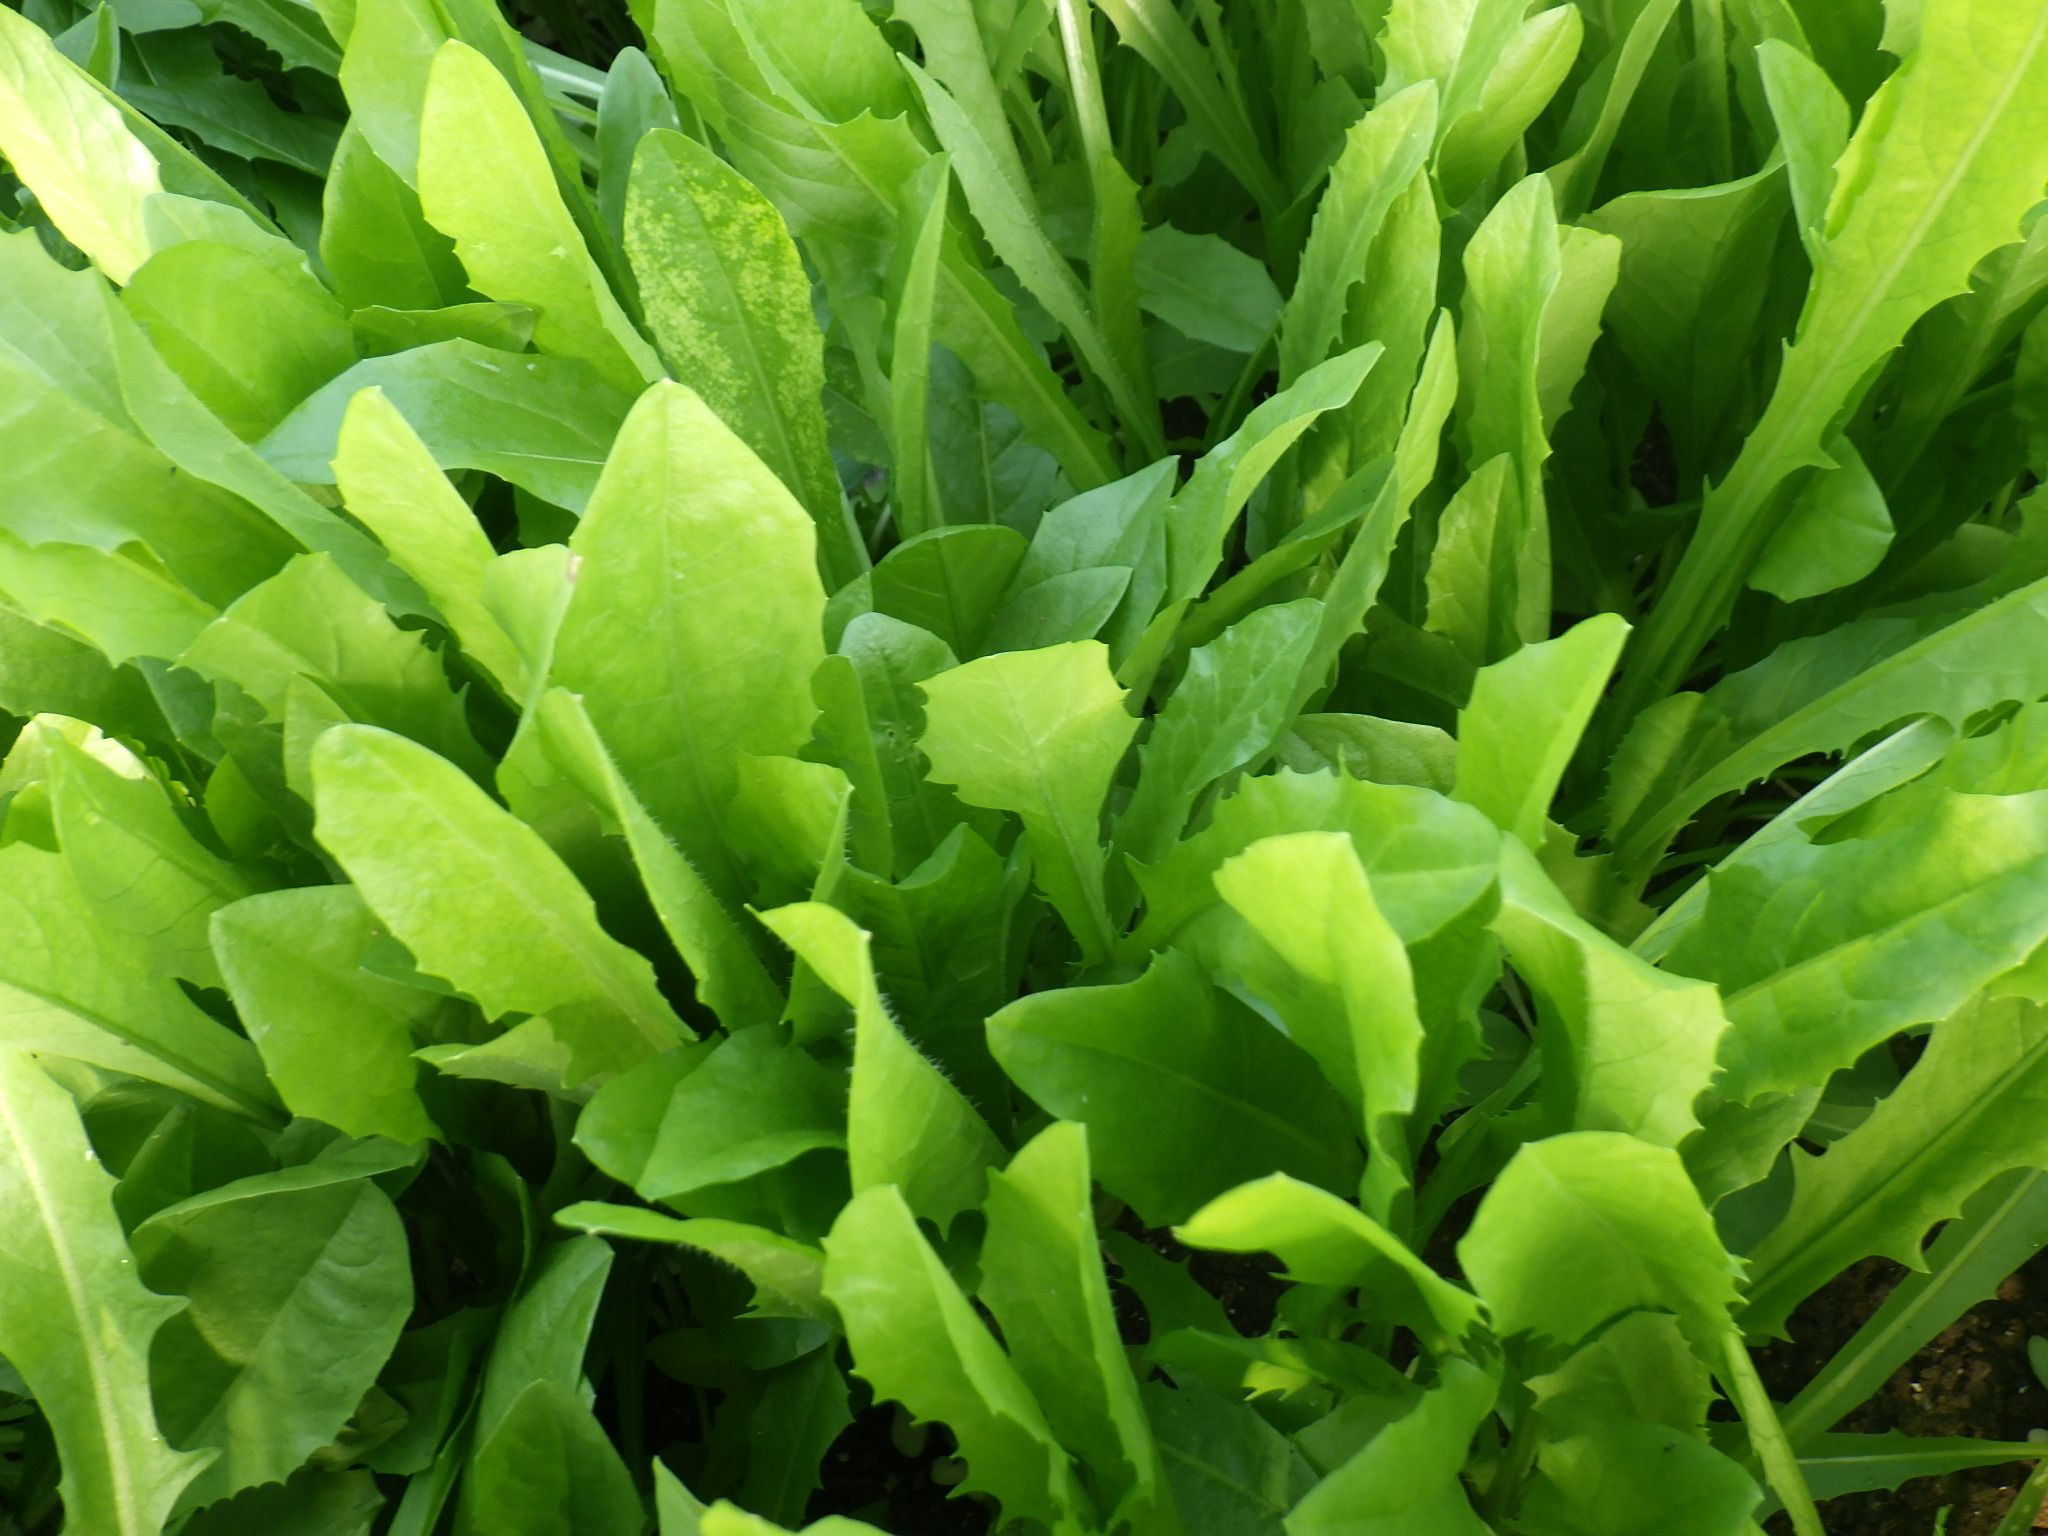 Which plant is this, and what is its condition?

chicory, healthy
